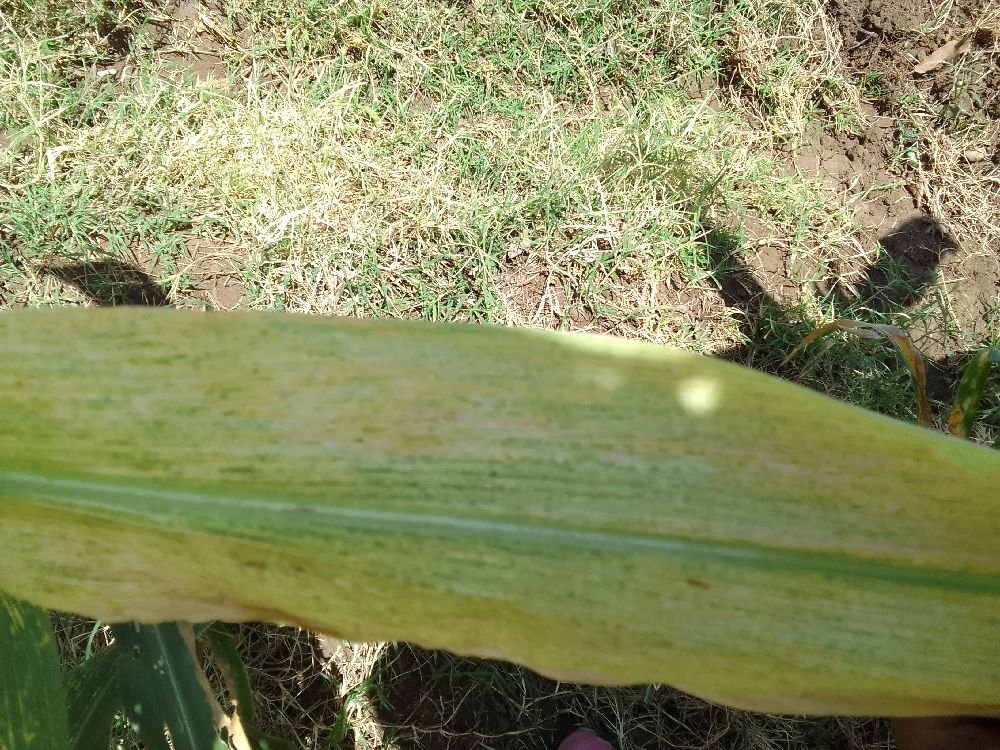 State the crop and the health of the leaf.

maize, maize lethal necrosis
